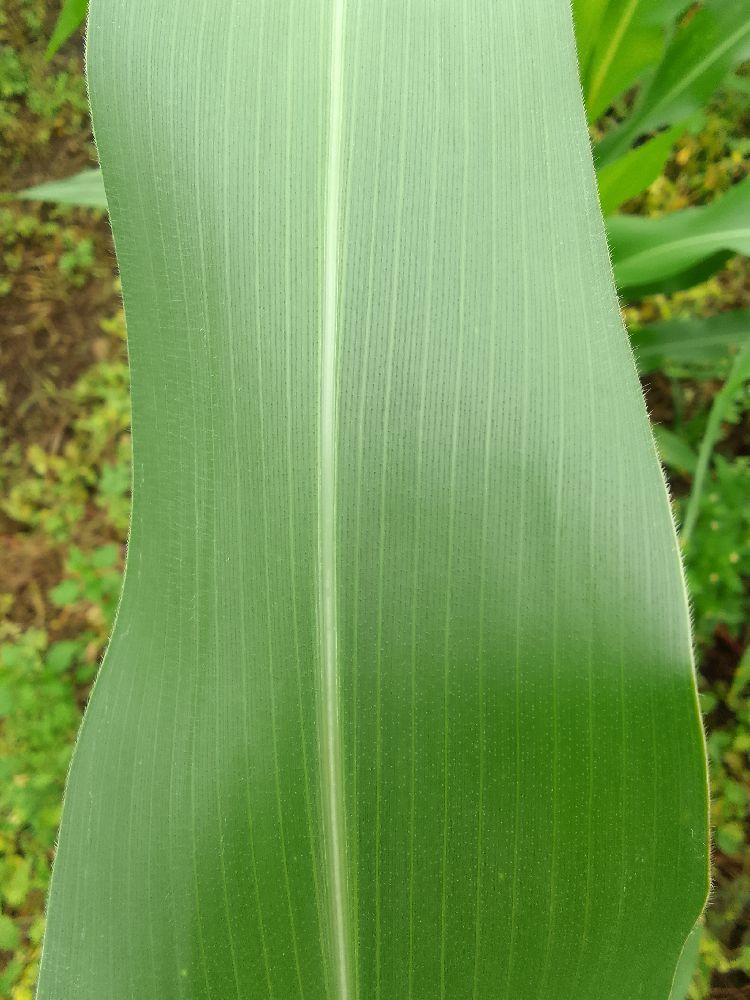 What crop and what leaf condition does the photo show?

maize, healthy
